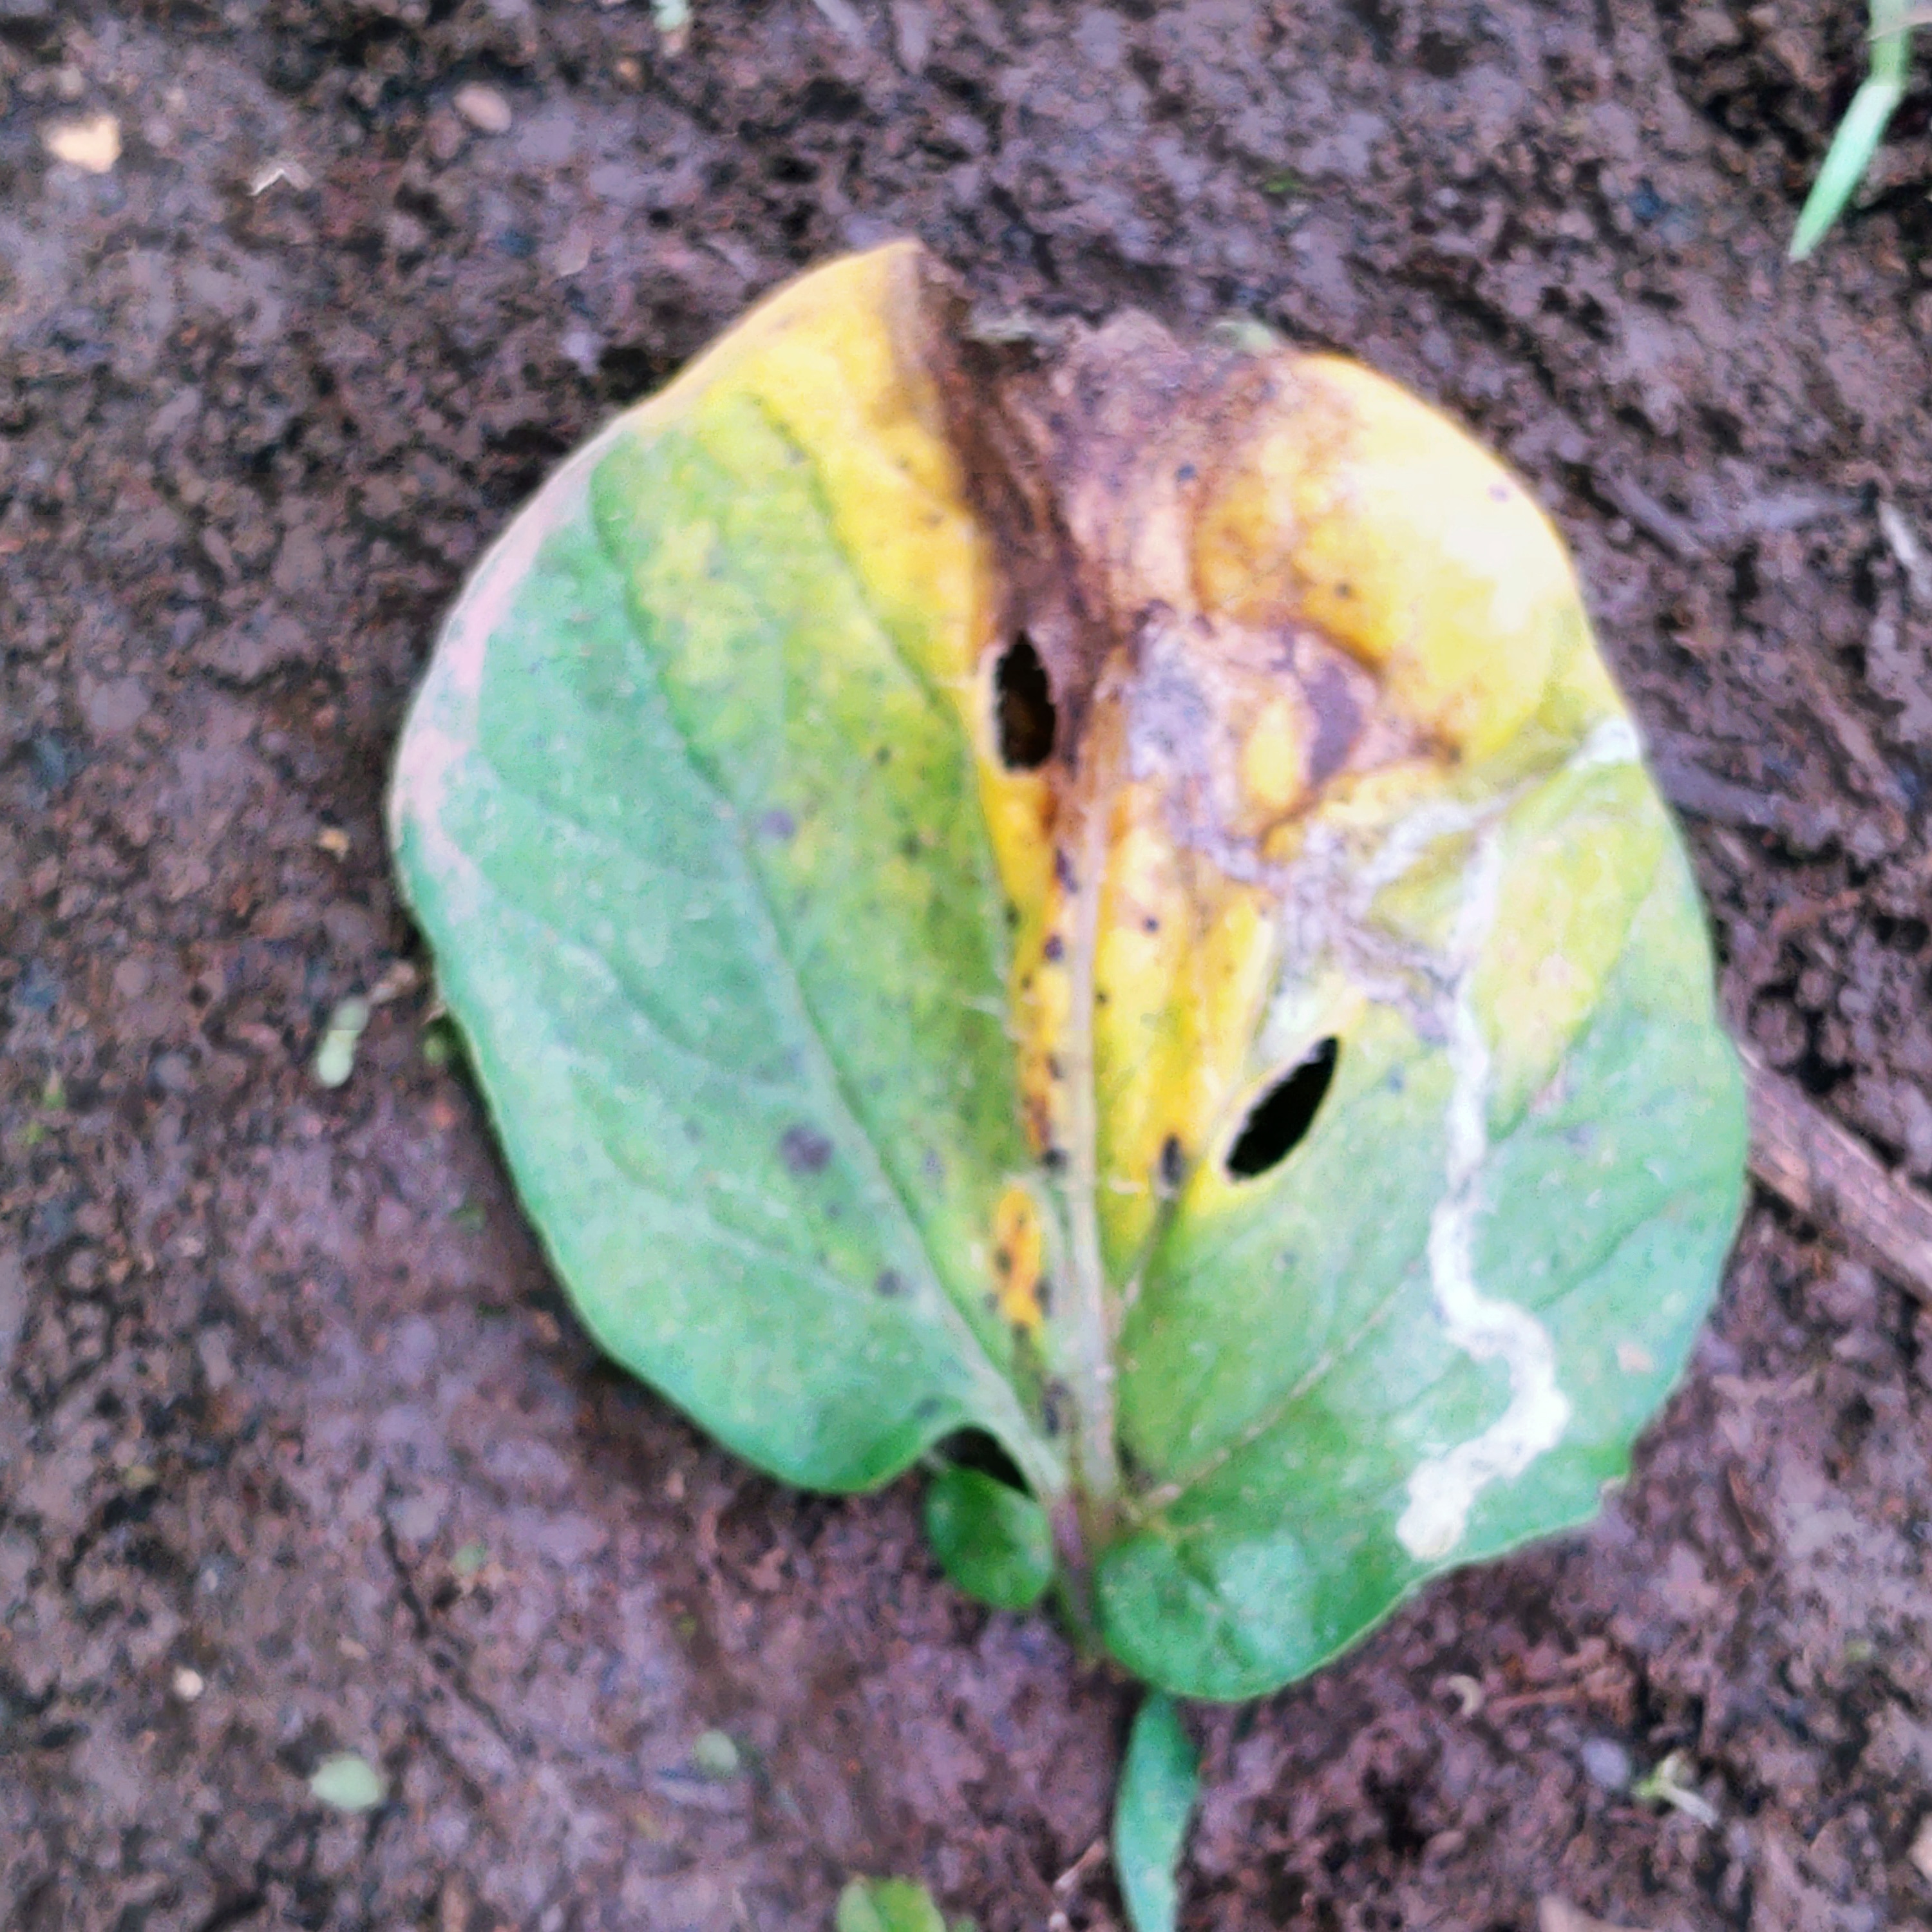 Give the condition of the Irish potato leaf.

late blight
